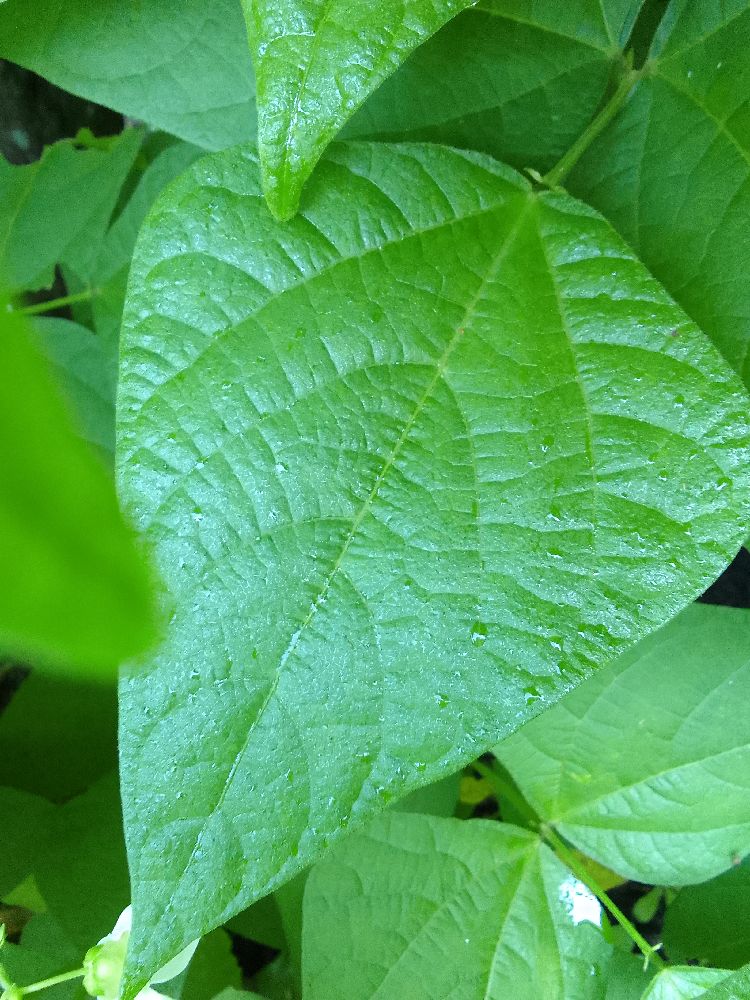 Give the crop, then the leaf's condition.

common bean, healthy
